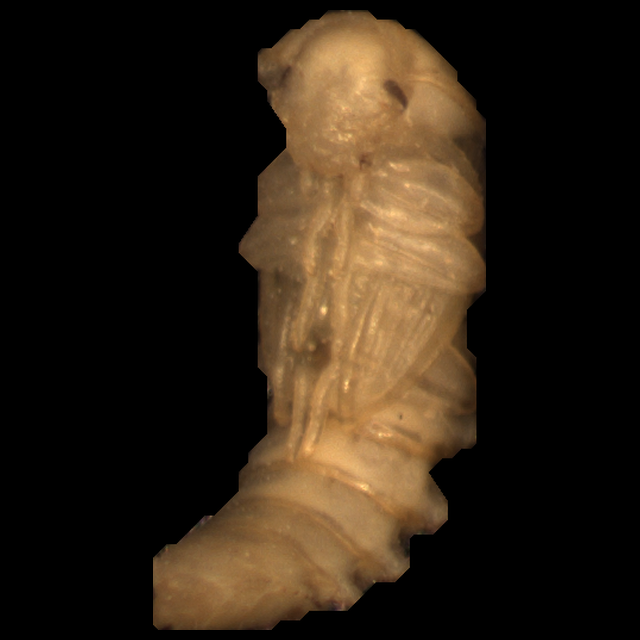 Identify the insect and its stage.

mealworm pupa
